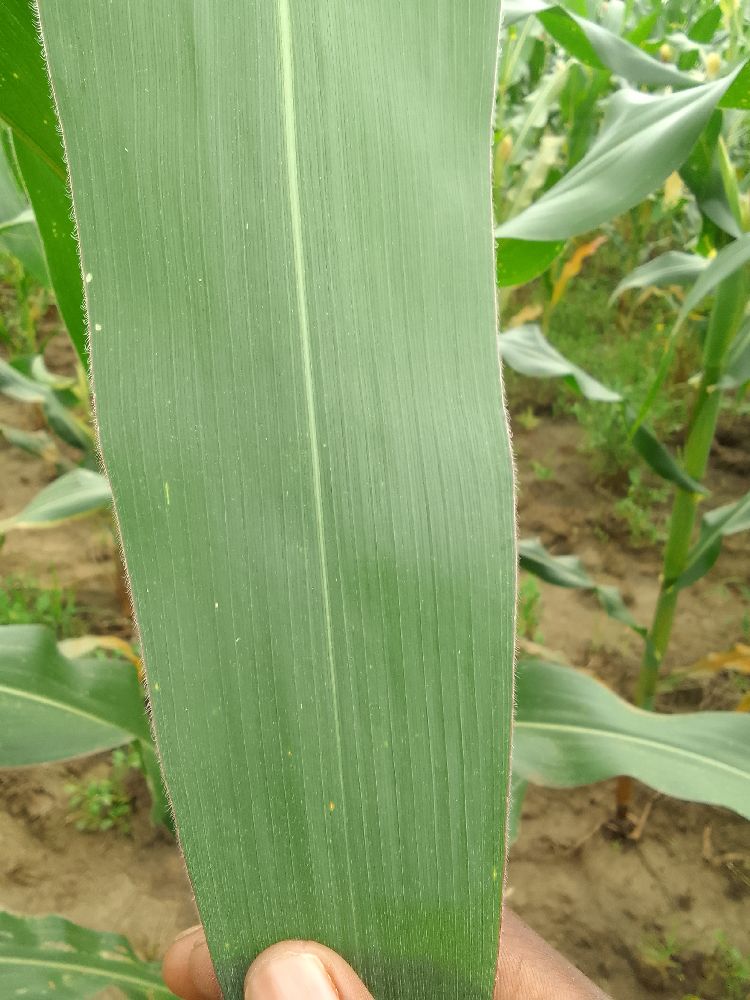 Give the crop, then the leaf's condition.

maize, healthy
